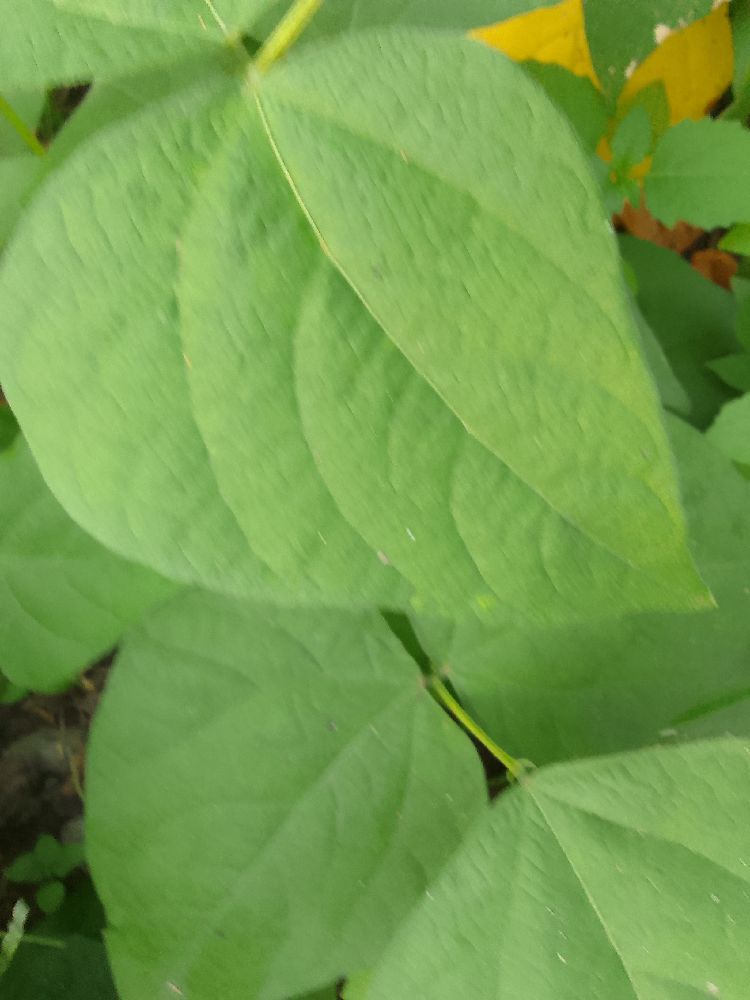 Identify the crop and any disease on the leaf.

common bean, healthy
